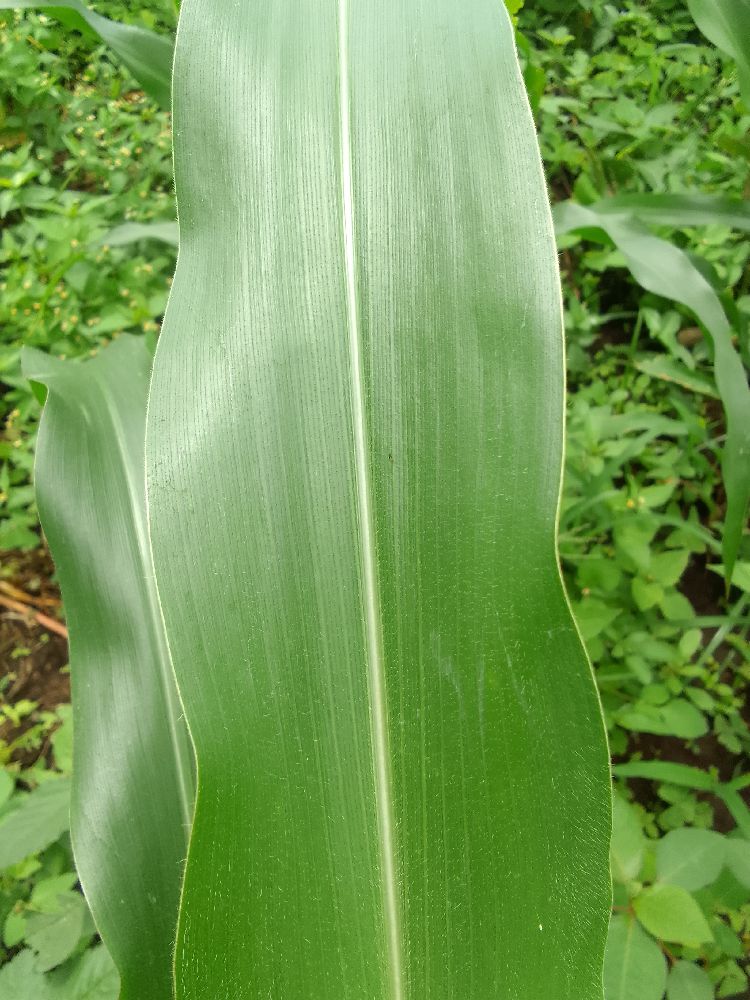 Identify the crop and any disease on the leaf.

maize, healthy
